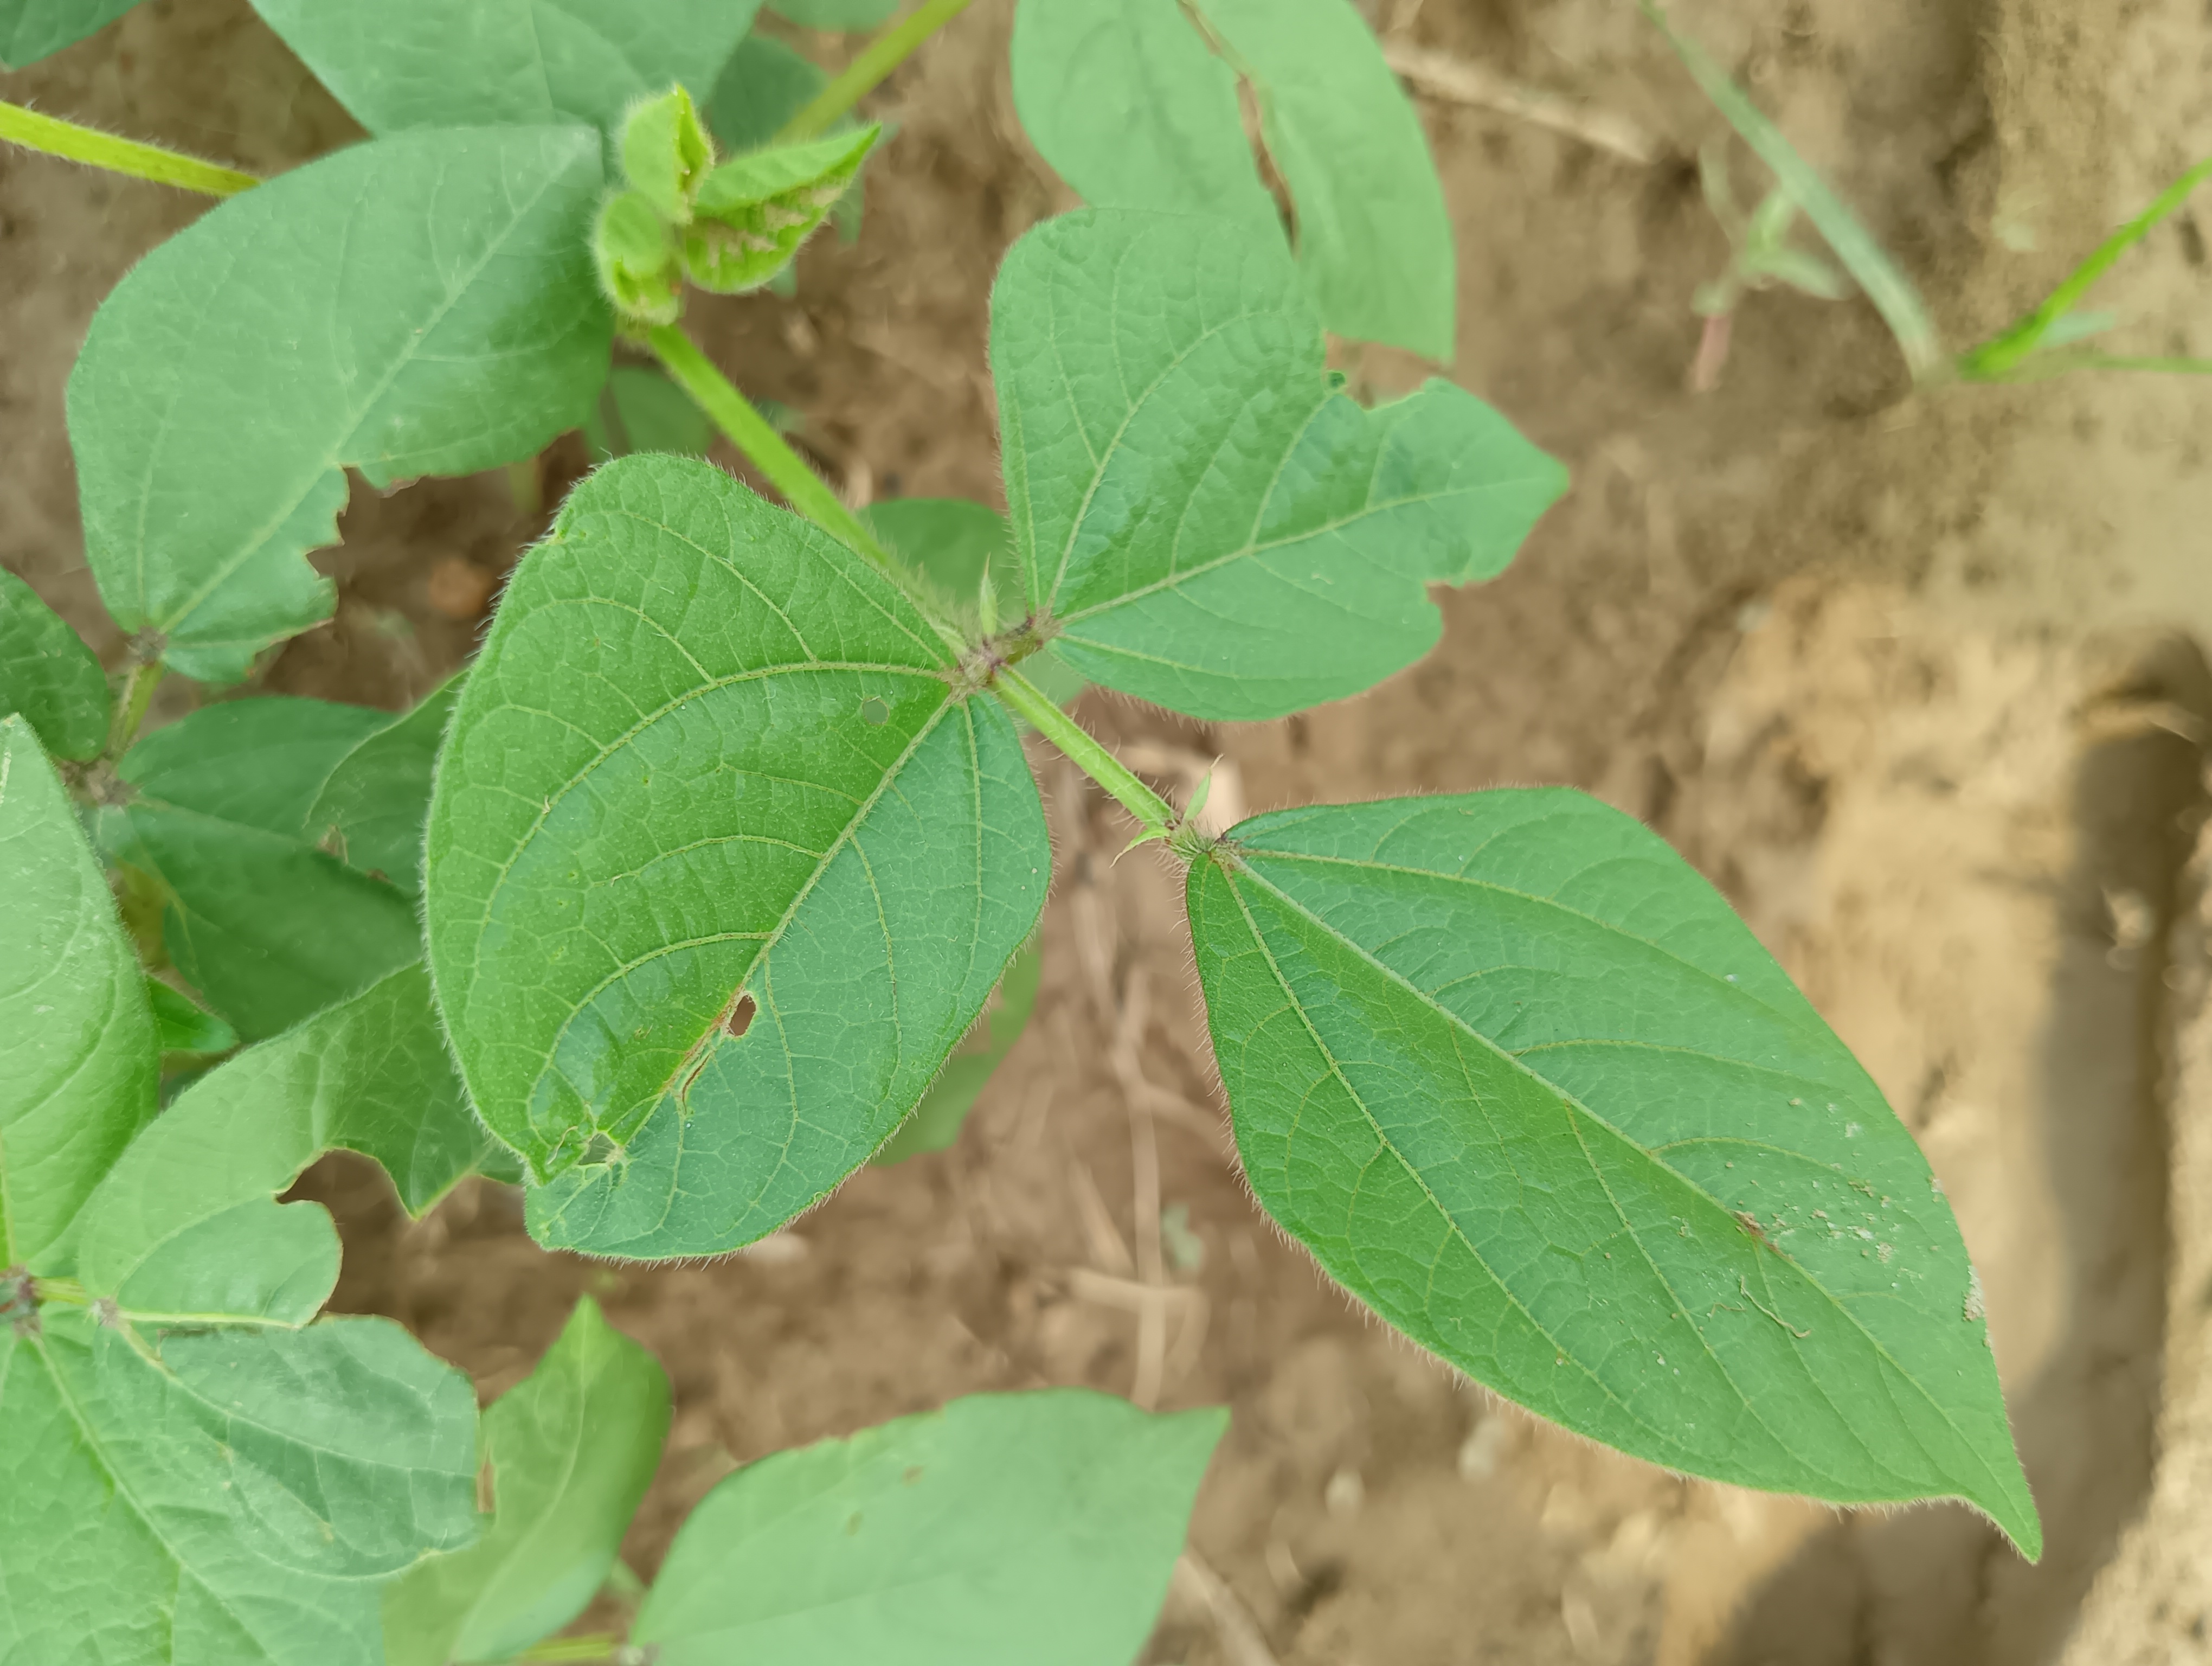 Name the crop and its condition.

mungbean, healthy
